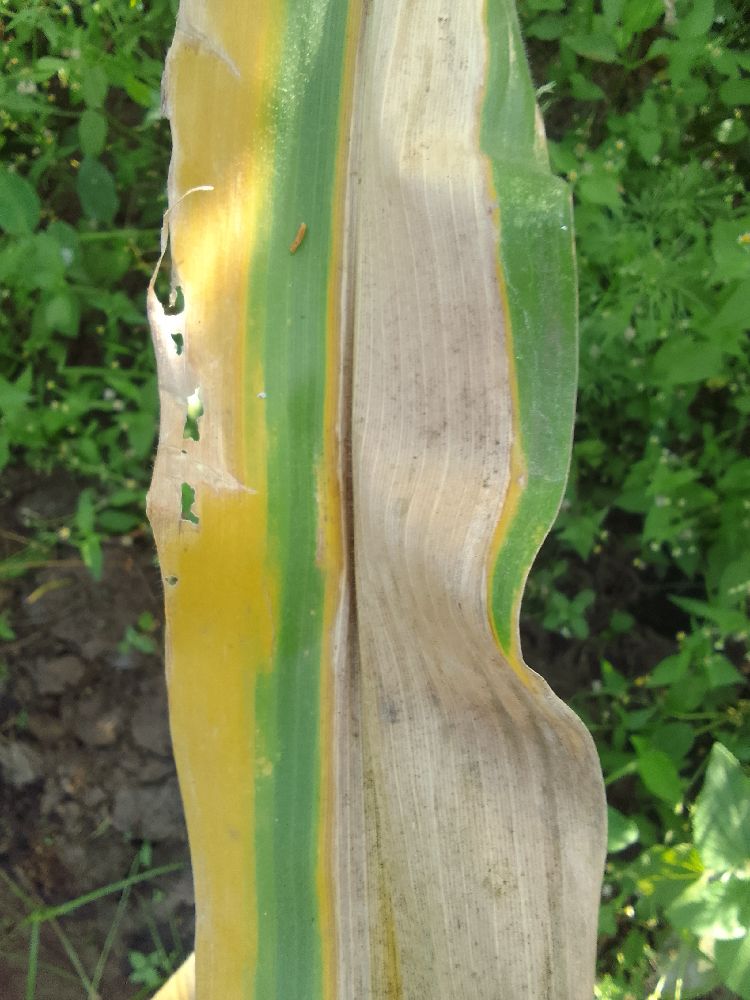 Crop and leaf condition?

maize, maize lethal necrosis
